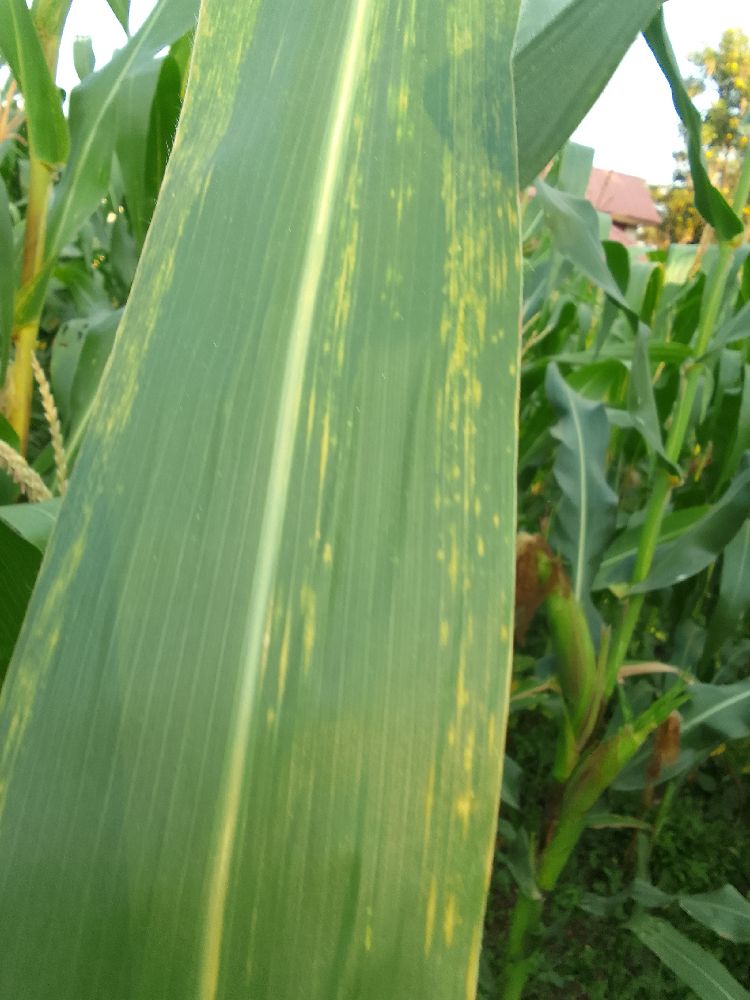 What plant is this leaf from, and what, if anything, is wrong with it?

maize, maize lethal necrosis
